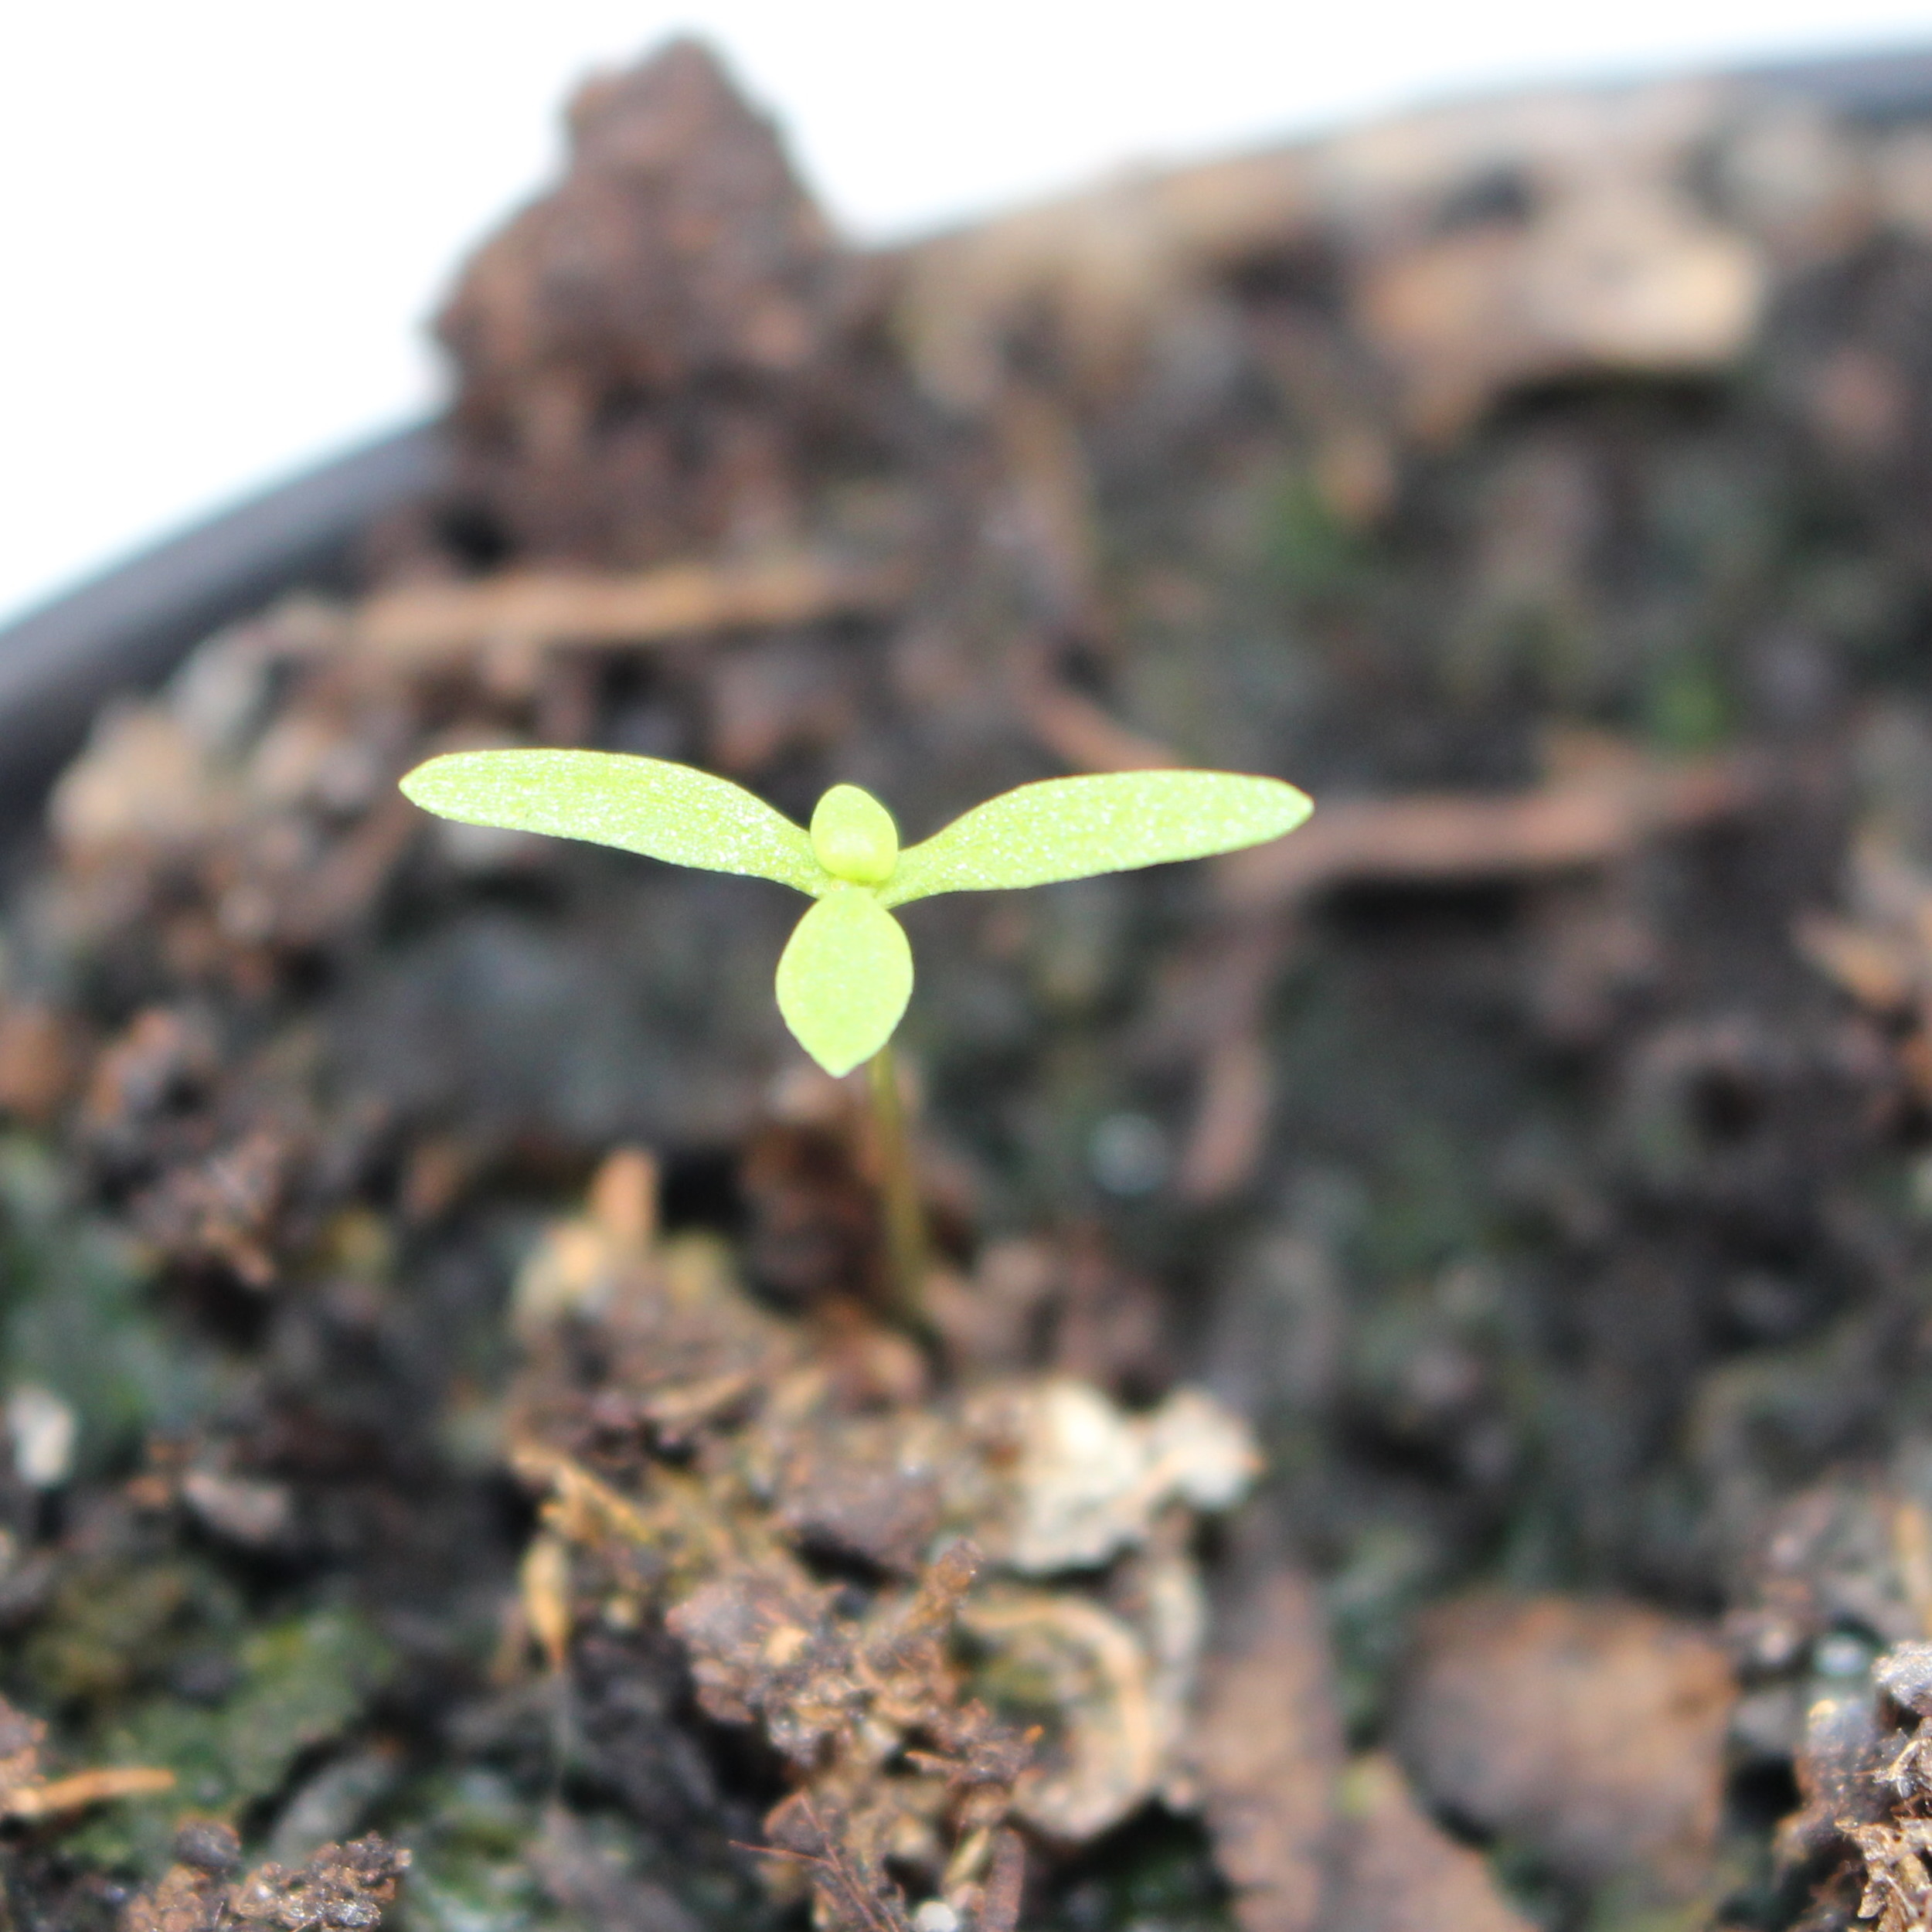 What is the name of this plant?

Papaver rhoeas
